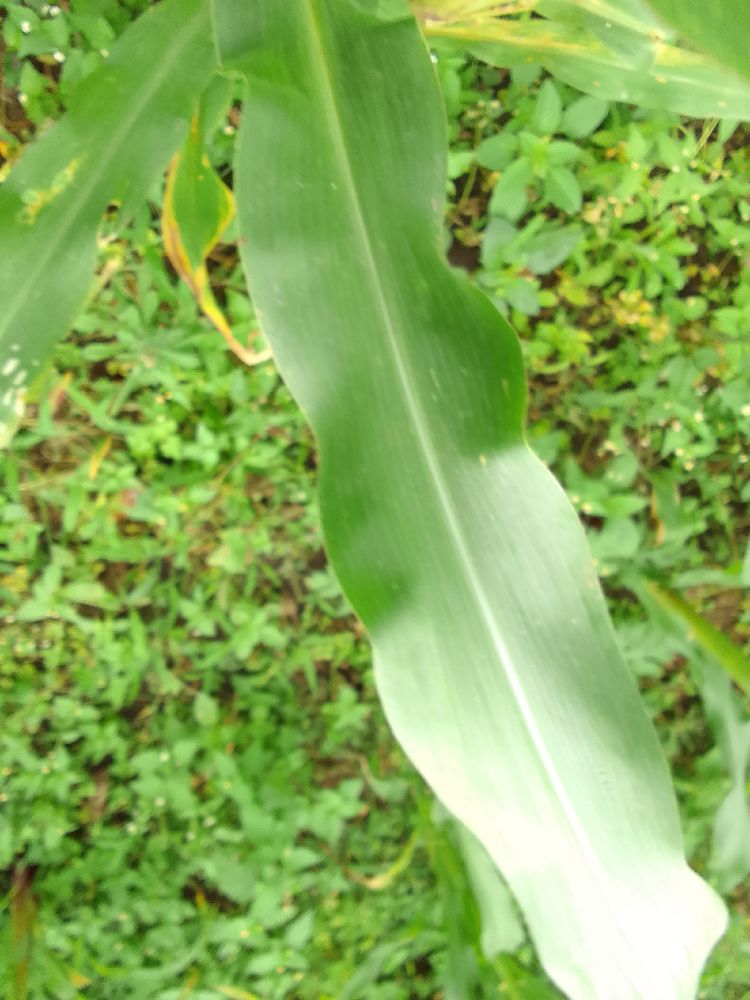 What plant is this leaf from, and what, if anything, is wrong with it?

maize, healthy
